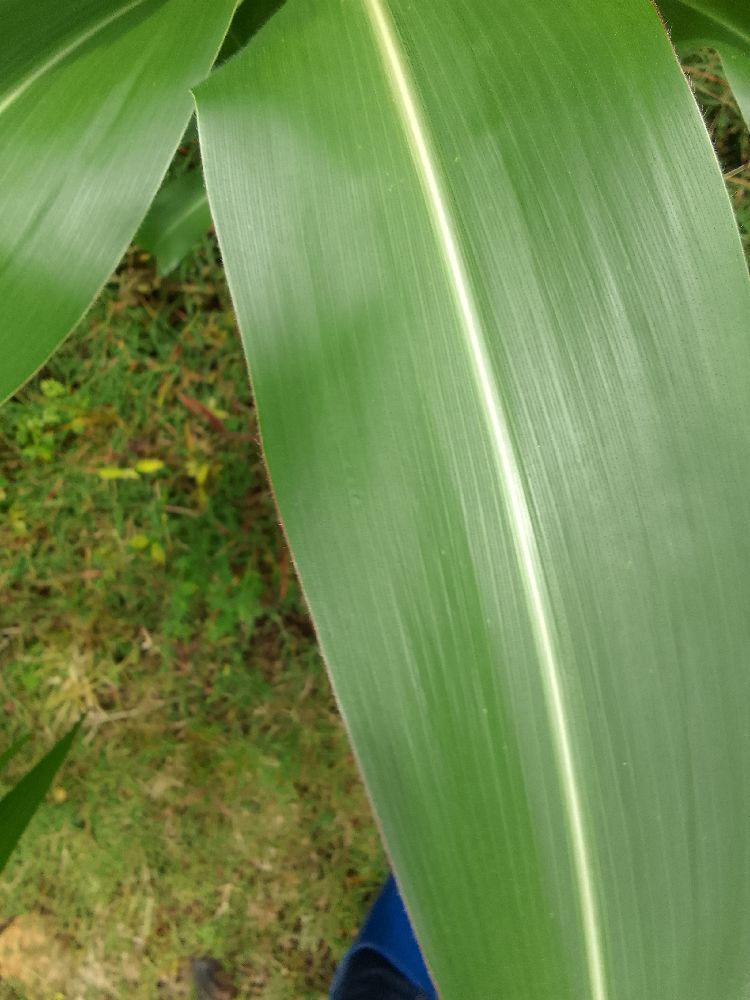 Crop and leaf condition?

maize, healthy
